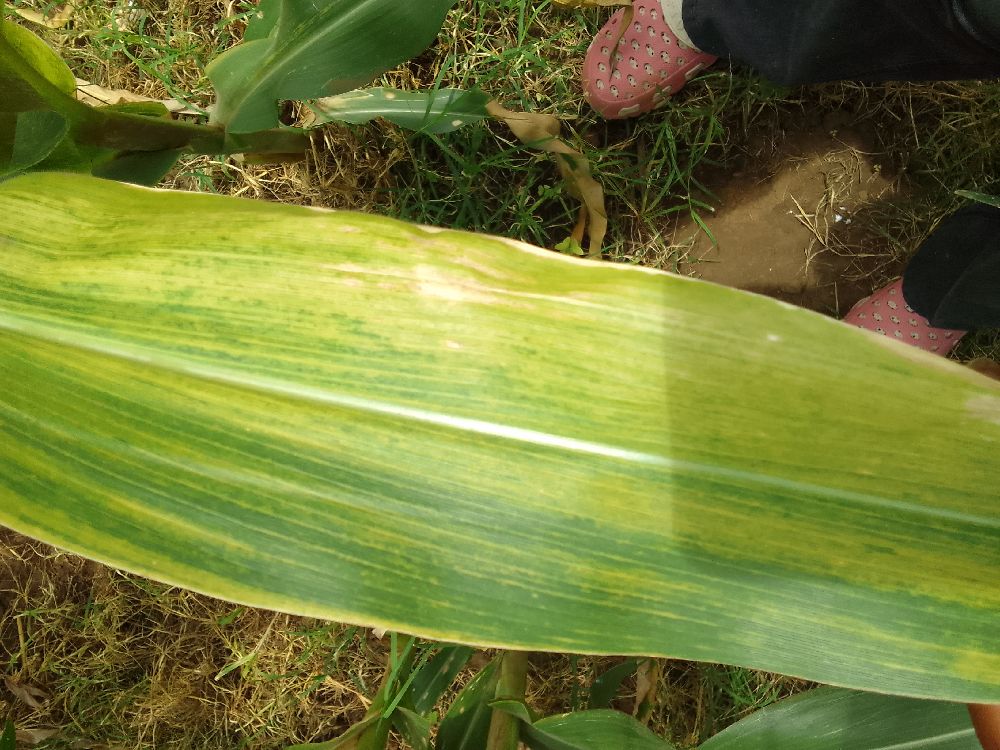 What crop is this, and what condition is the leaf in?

maize, maize lethal necrosis
